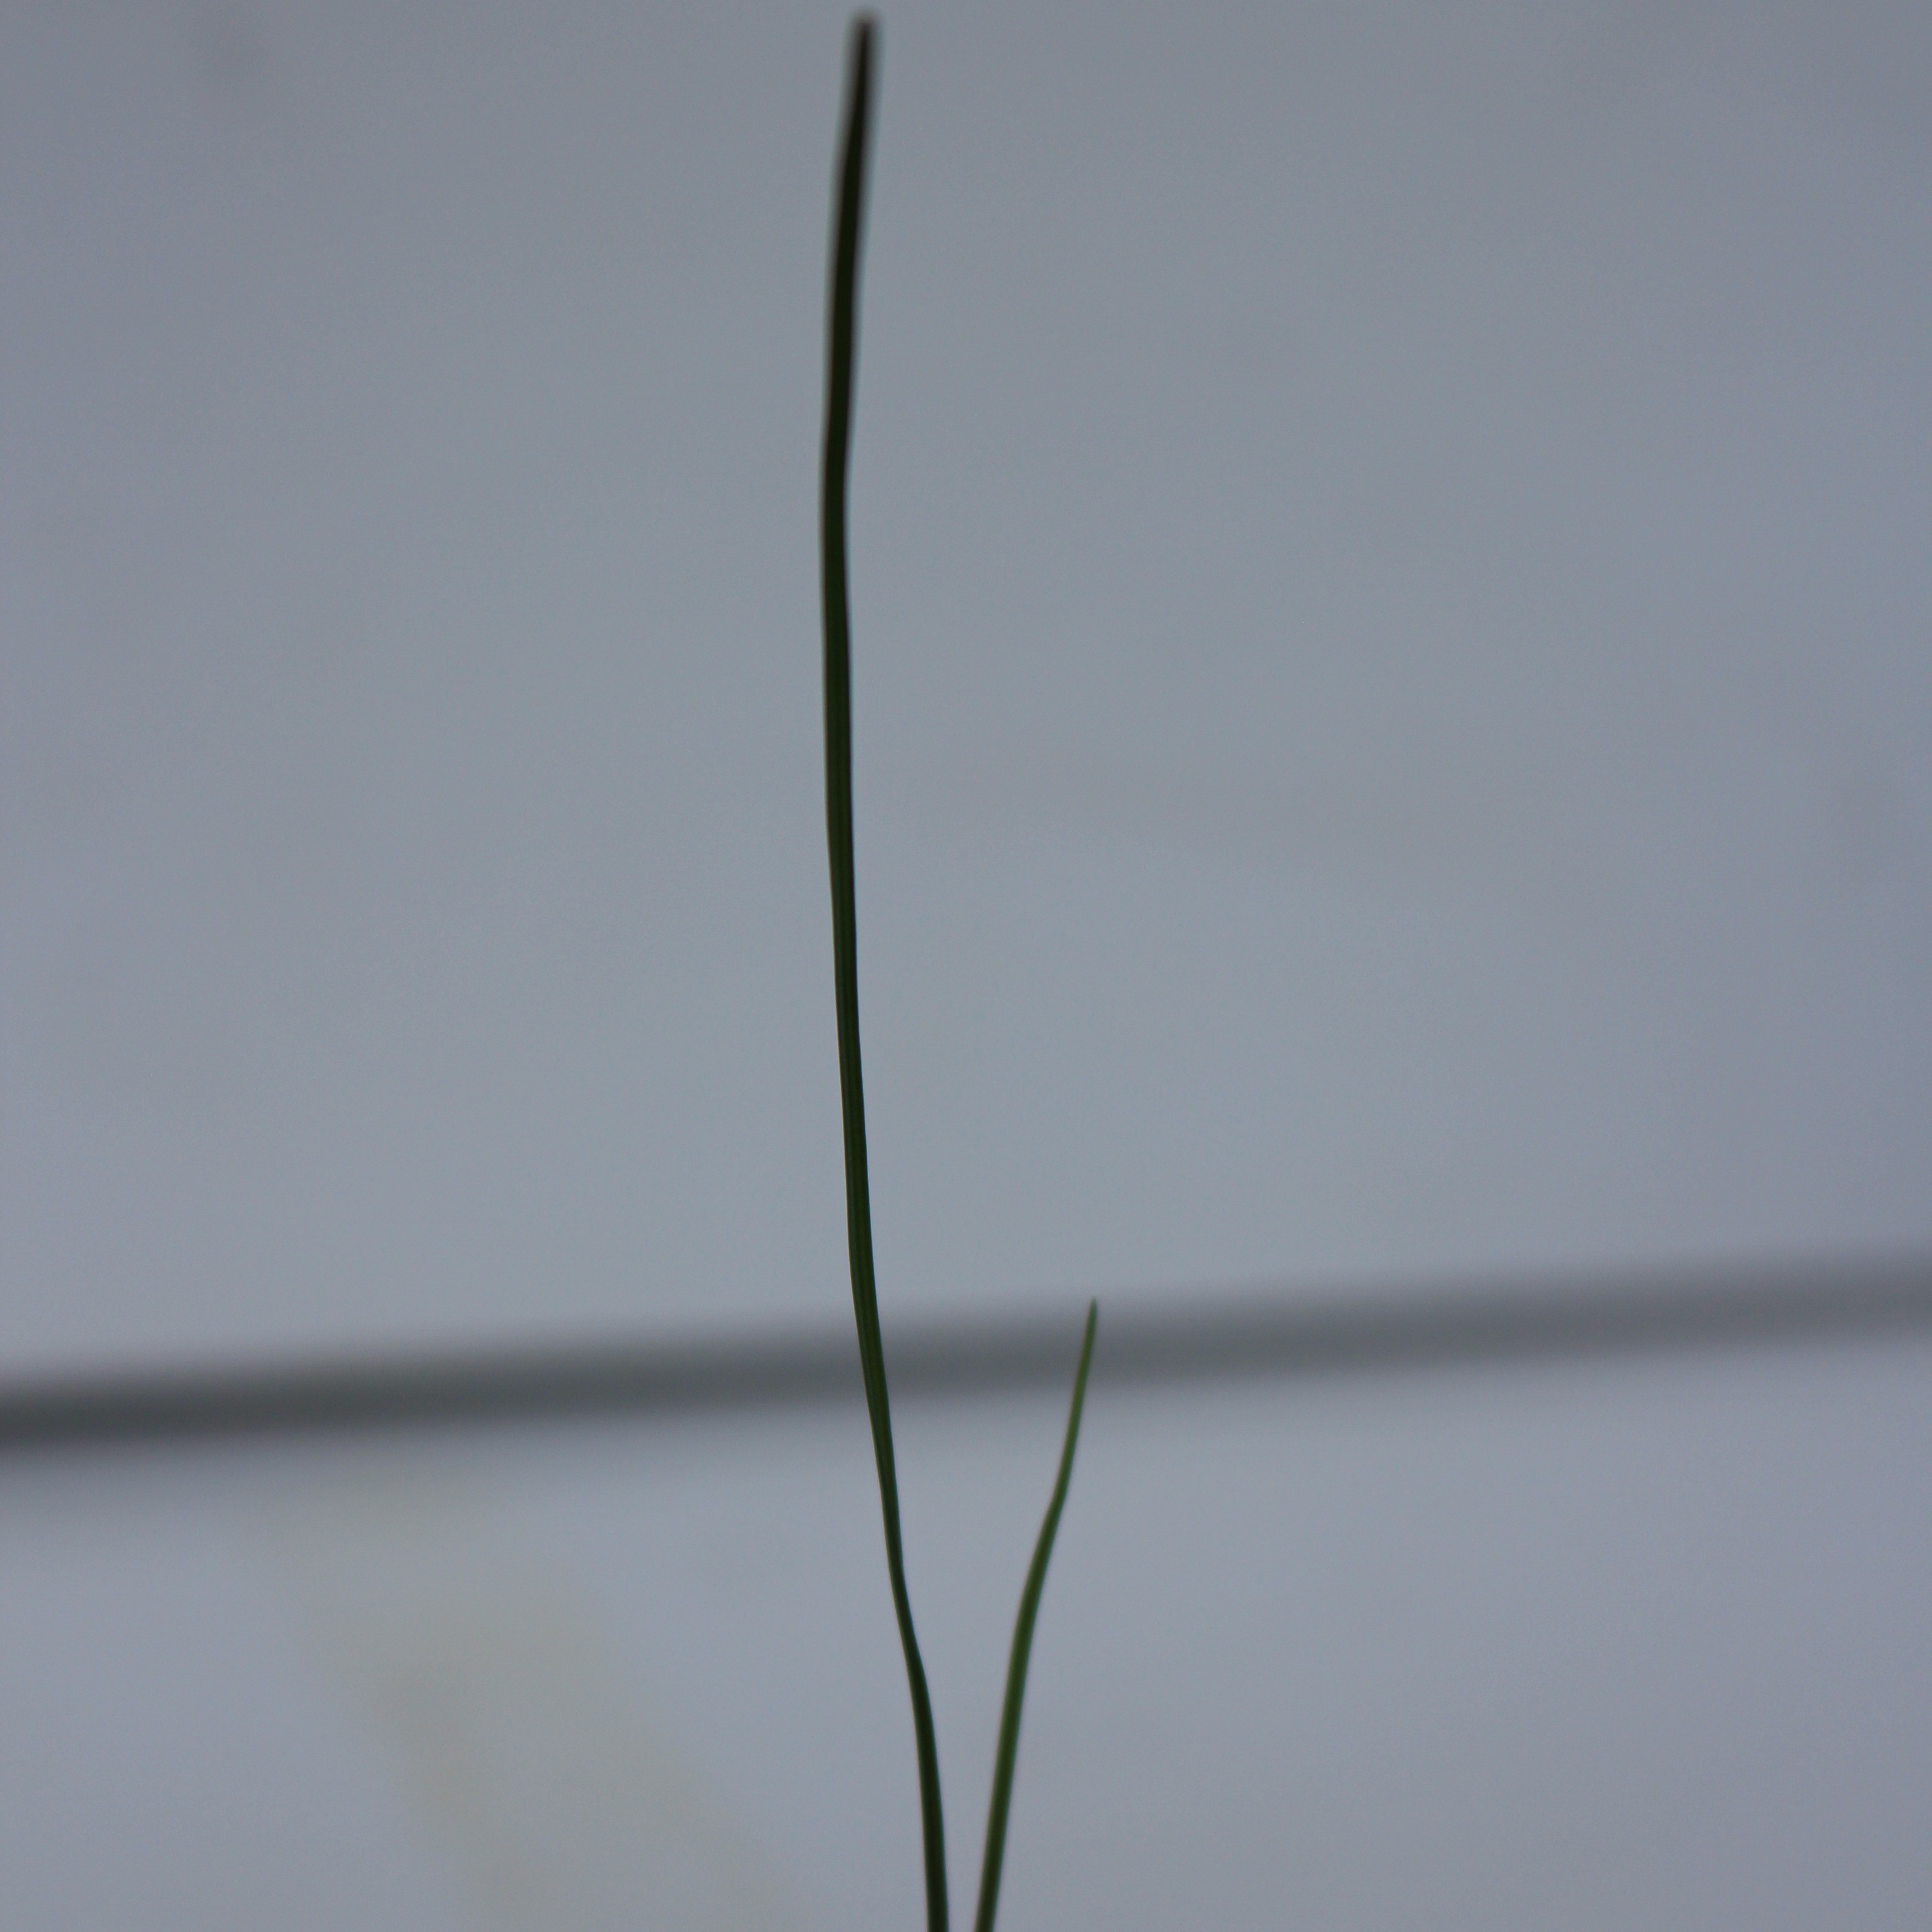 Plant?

Lolium multiflorum
